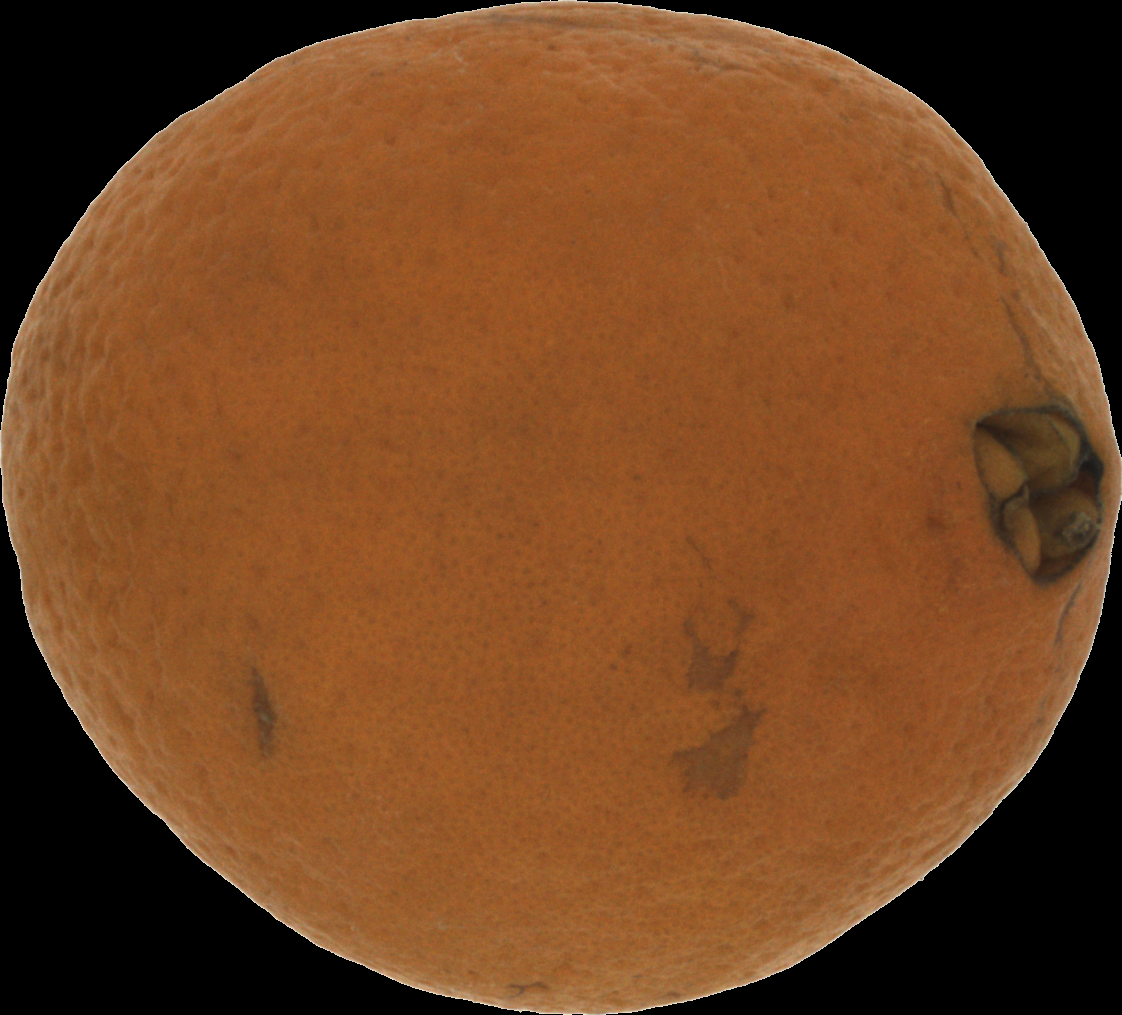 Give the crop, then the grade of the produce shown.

orange, bad
